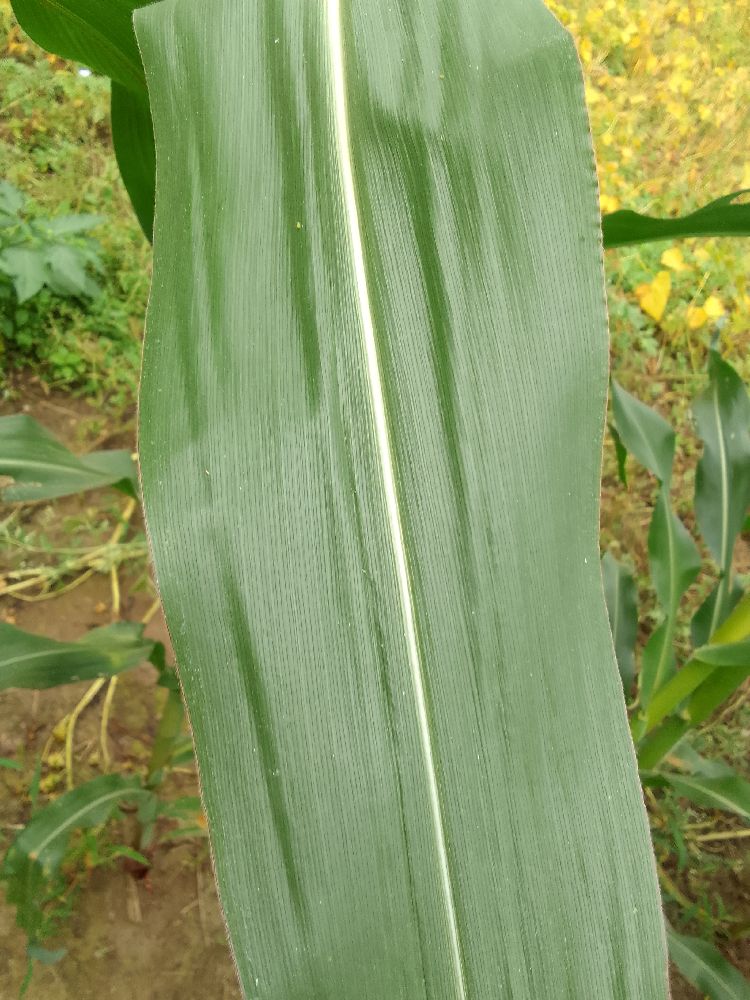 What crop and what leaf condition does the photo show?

maize, healthy
